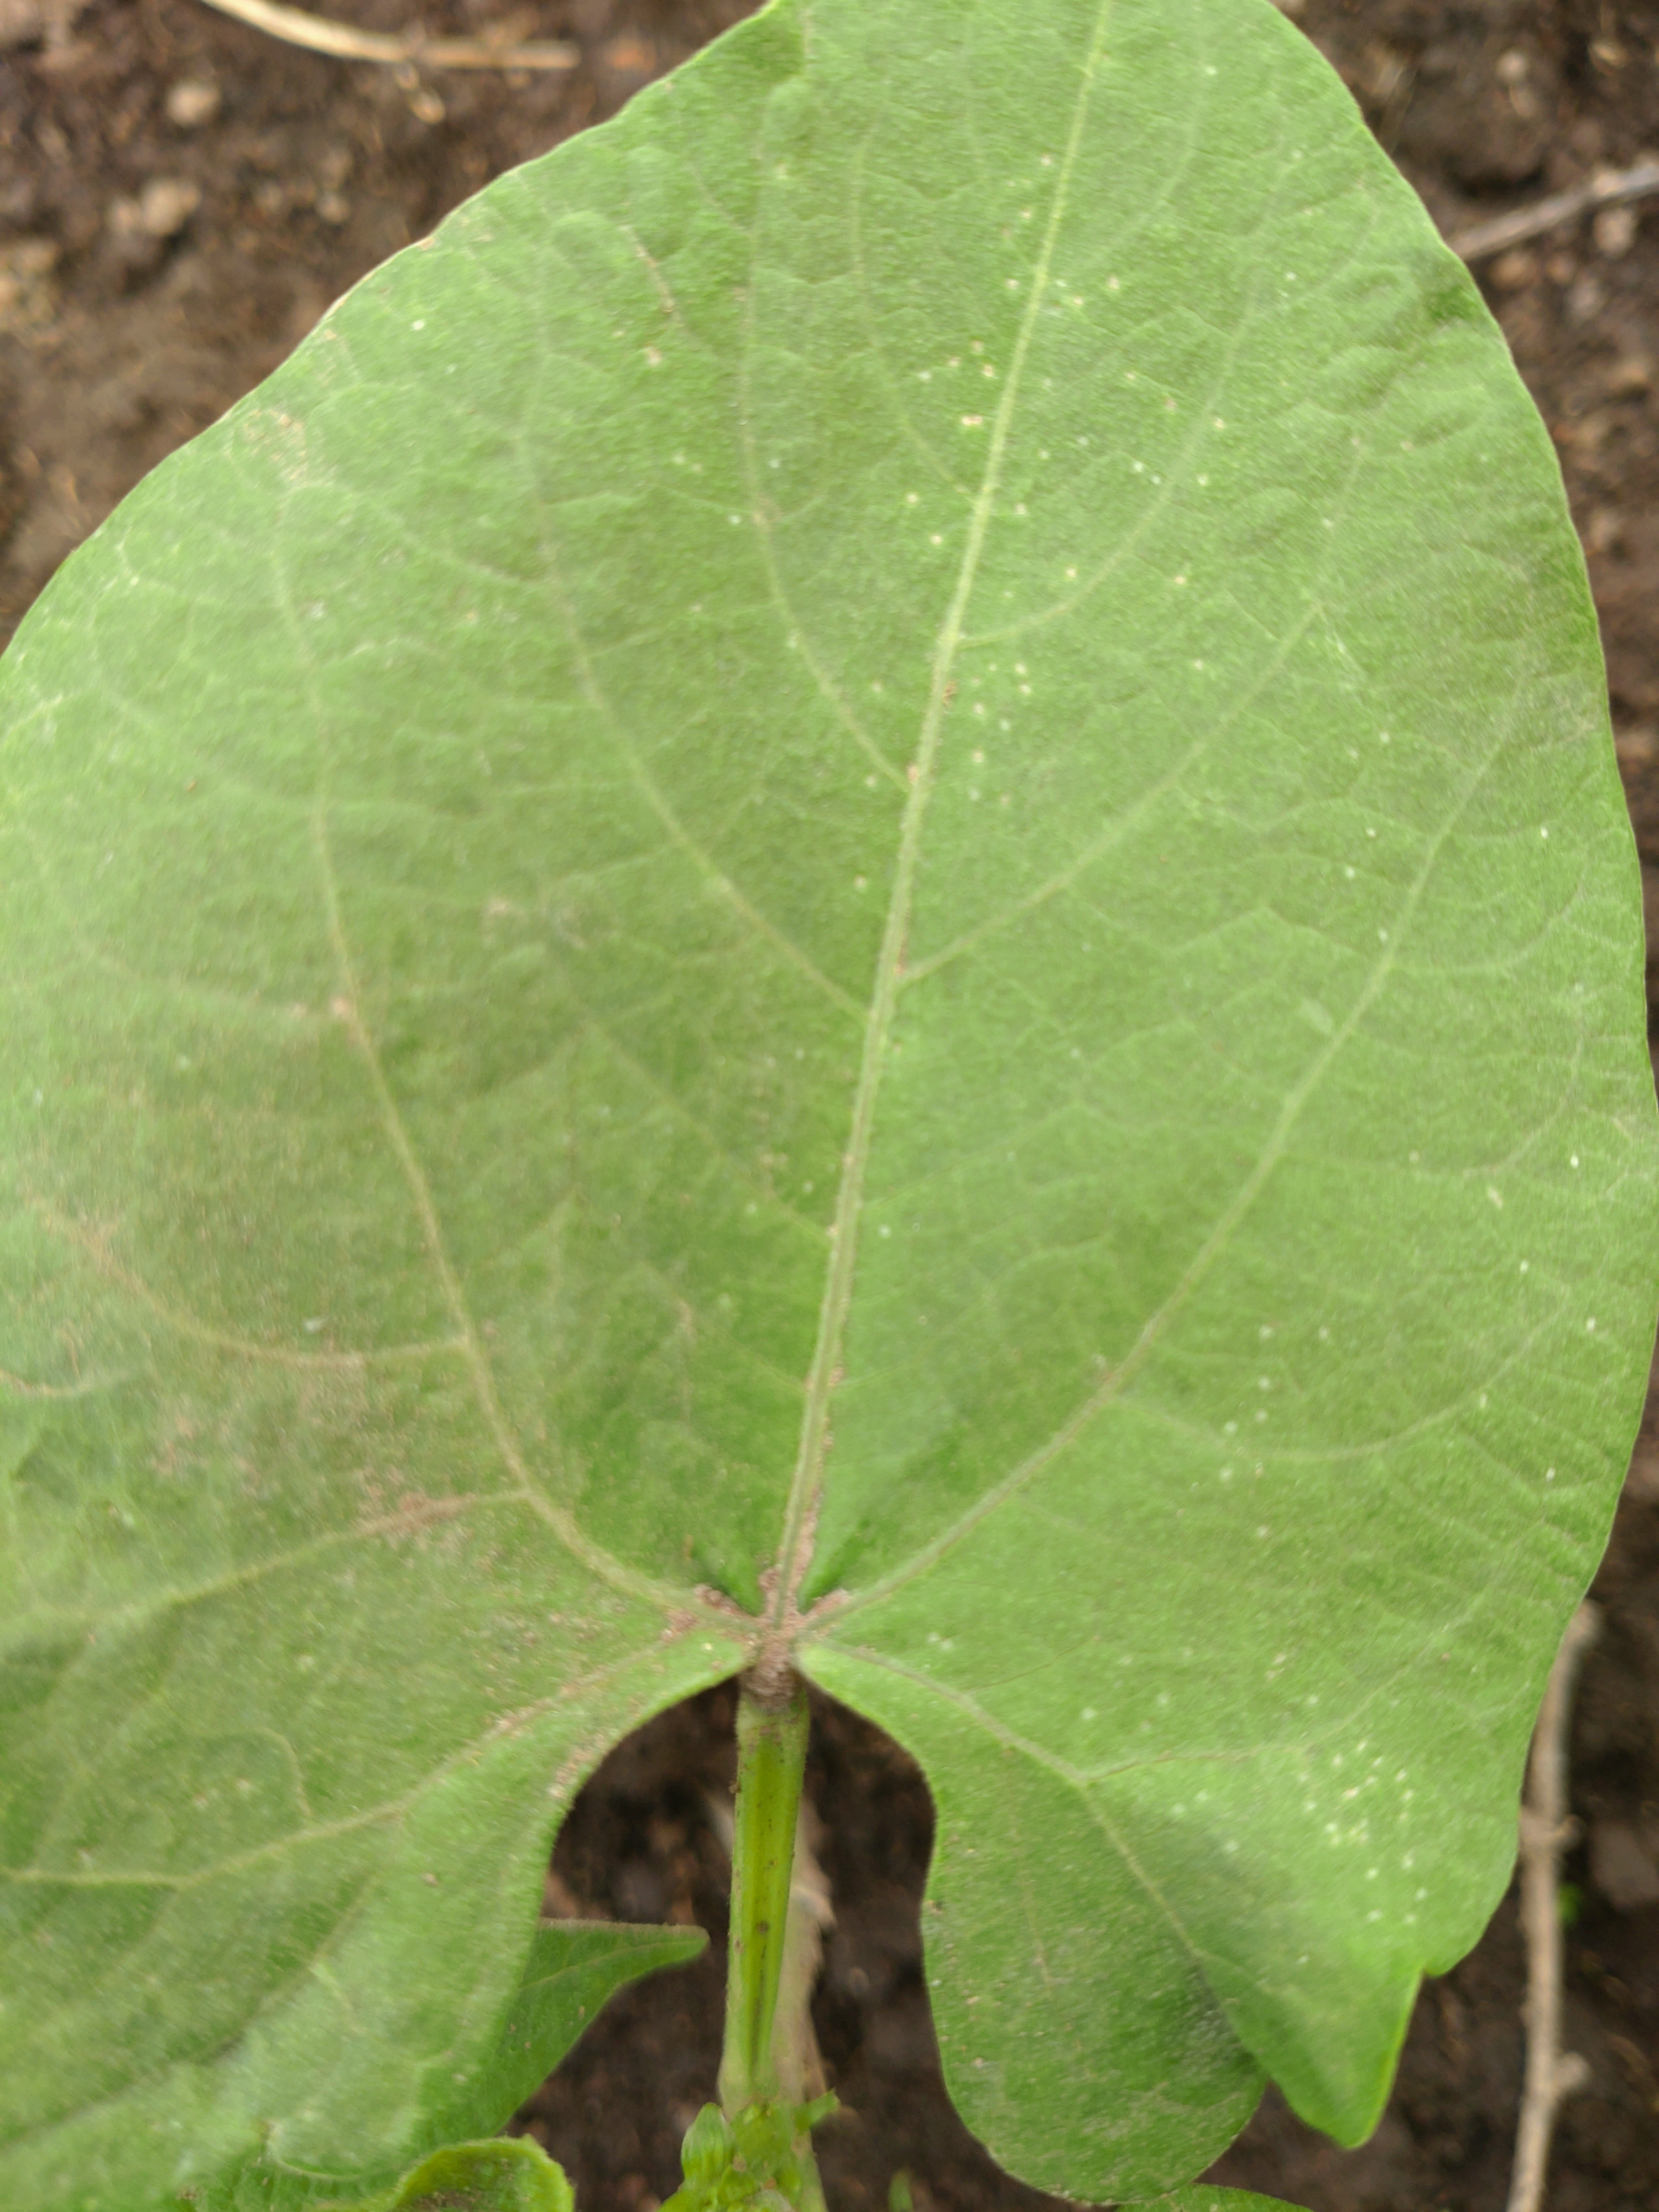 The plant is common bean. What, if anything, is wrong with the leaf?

healthy
